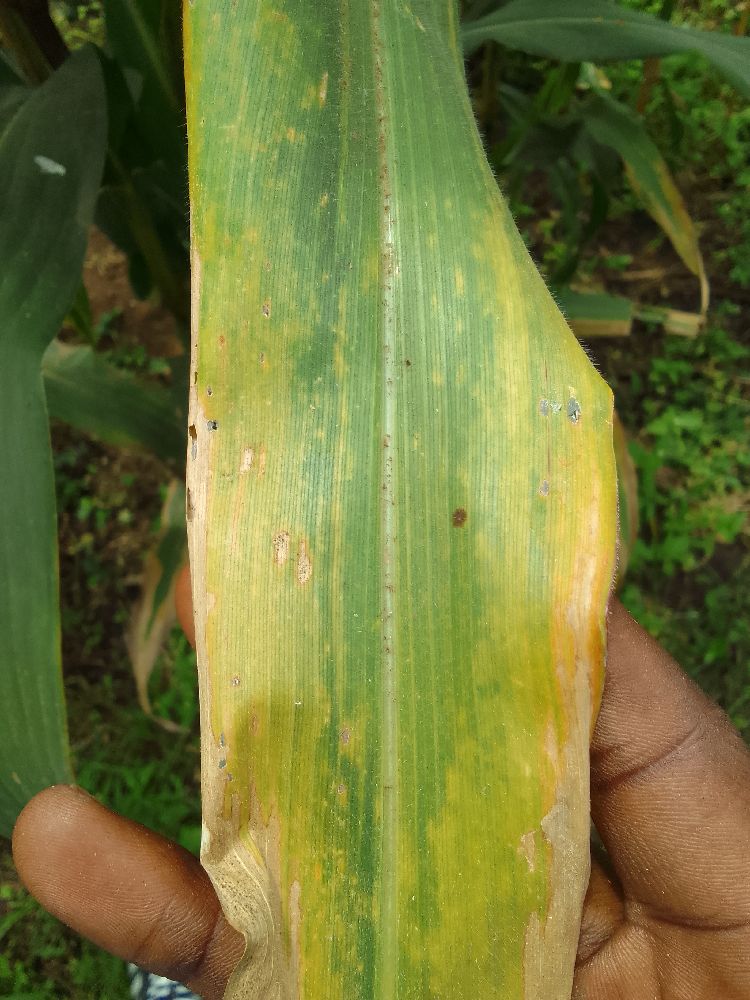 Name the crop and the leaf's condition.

maize, maize lethal necrosis
